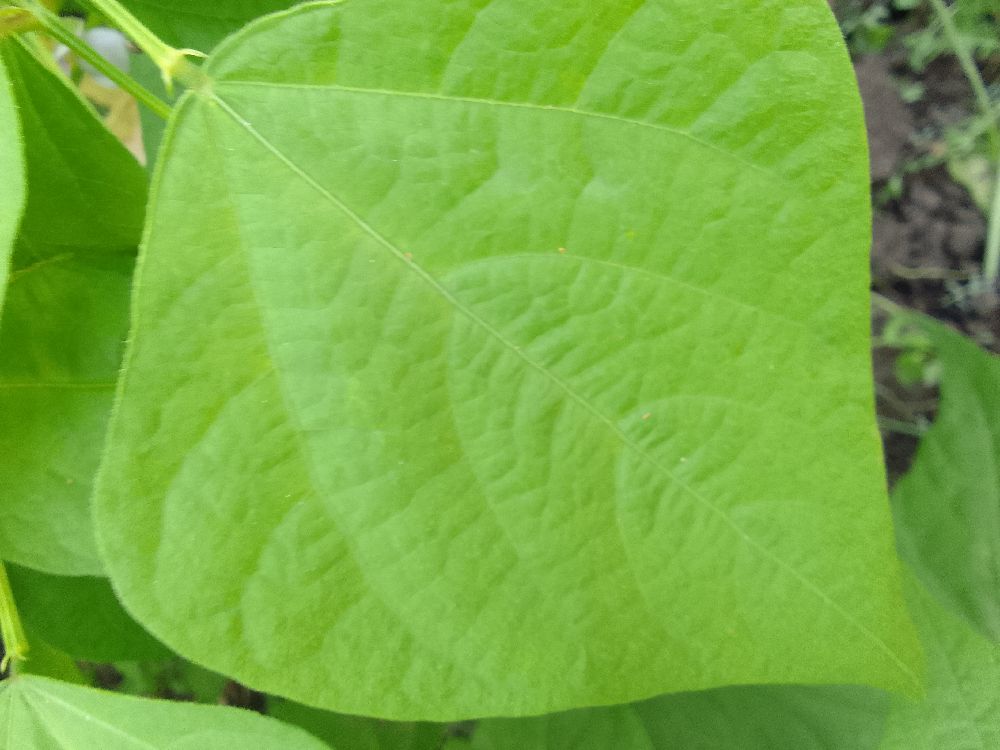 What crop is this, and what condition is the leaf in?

common bean, healthy
